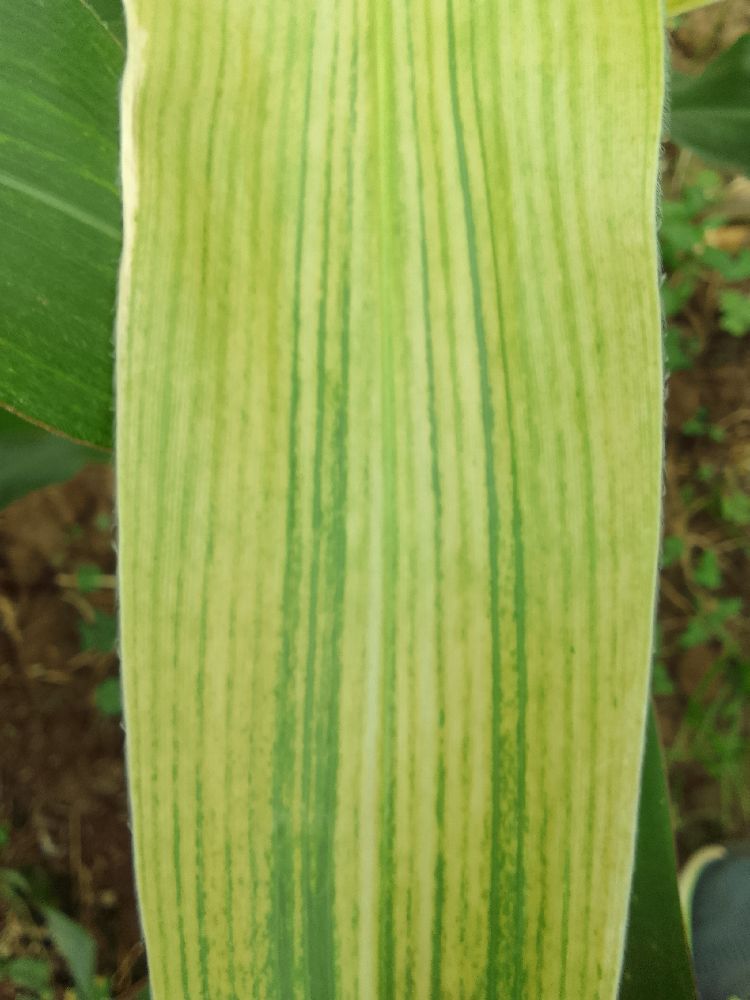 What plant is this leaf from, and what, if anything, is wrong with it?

maize, maize lethal necrosis
